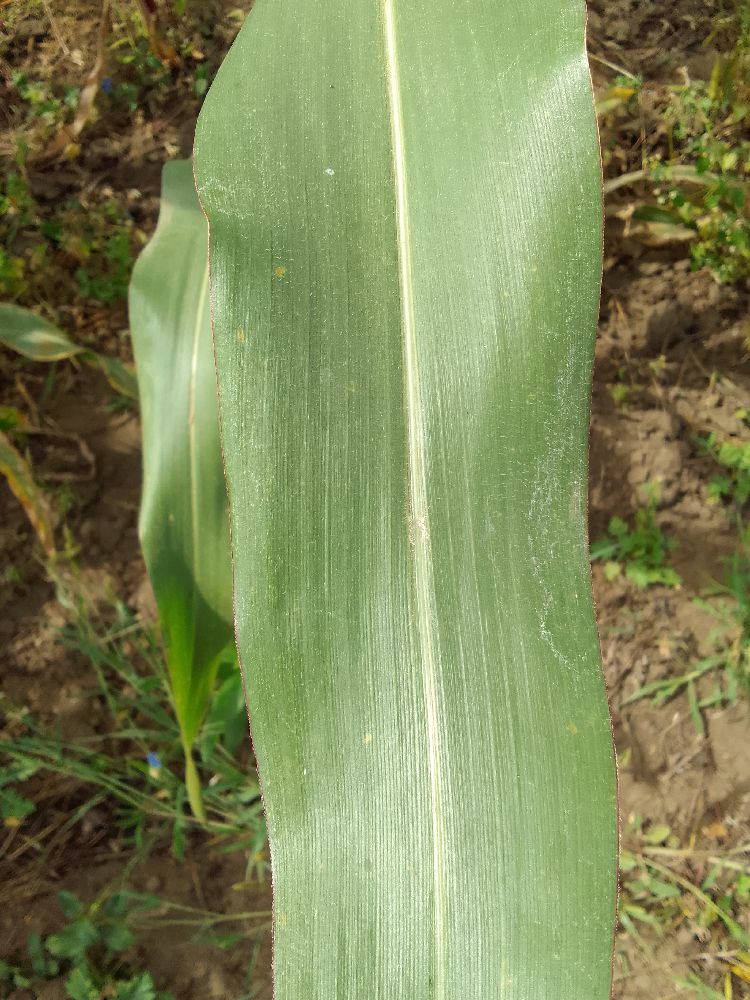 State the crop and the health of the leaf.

maize, healthy
